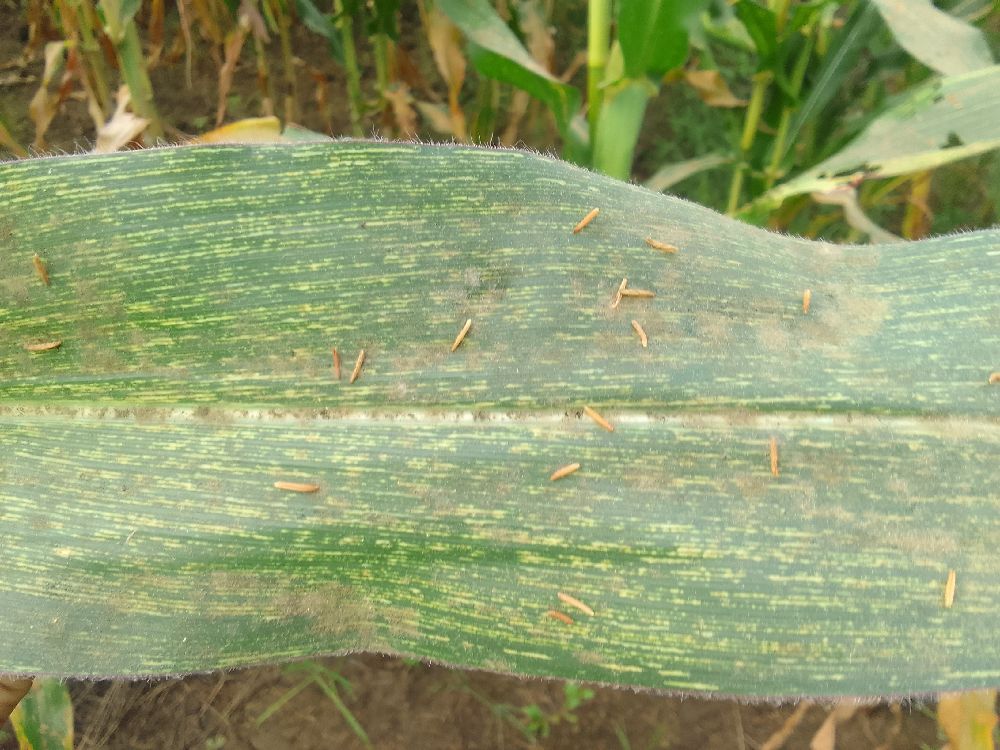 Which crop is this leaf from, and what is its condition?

maize, maize streak virus
